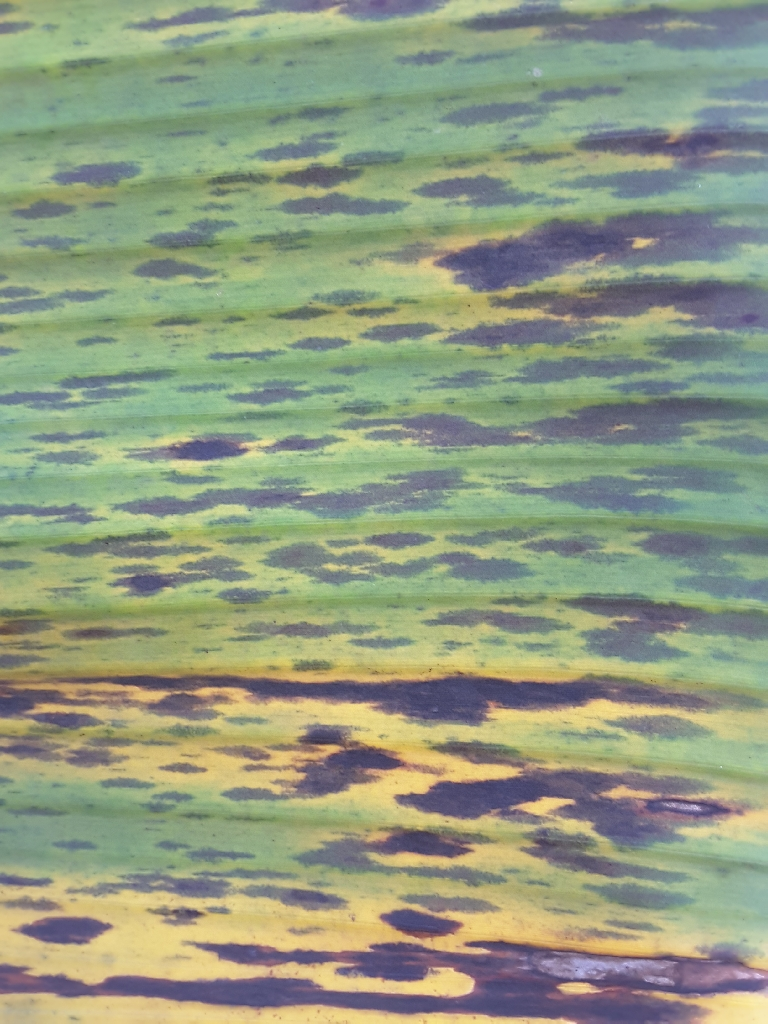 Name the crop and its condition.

banana, black sigatoka
